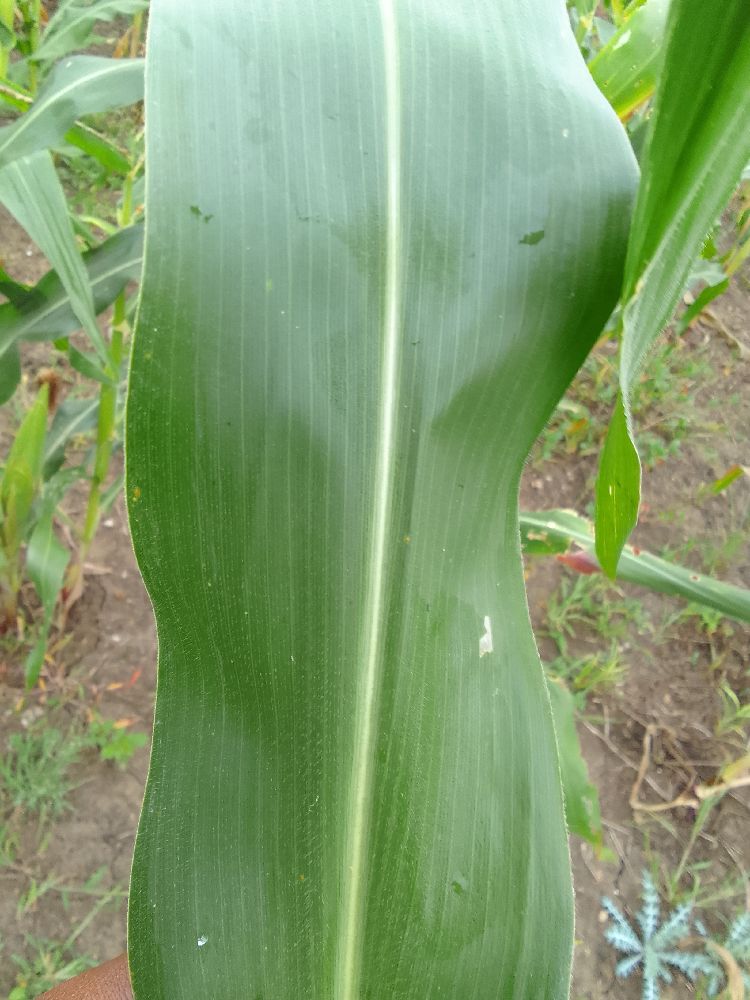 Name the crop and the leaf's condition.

maize, healthy
